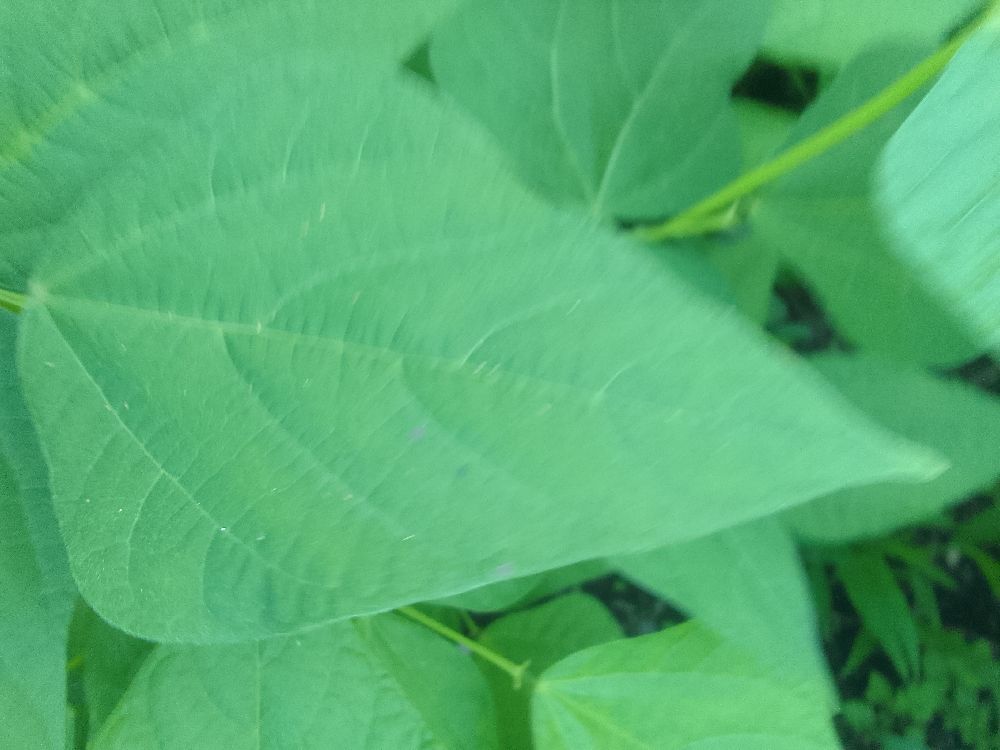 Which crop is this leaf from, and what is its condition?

common bean, healthy
